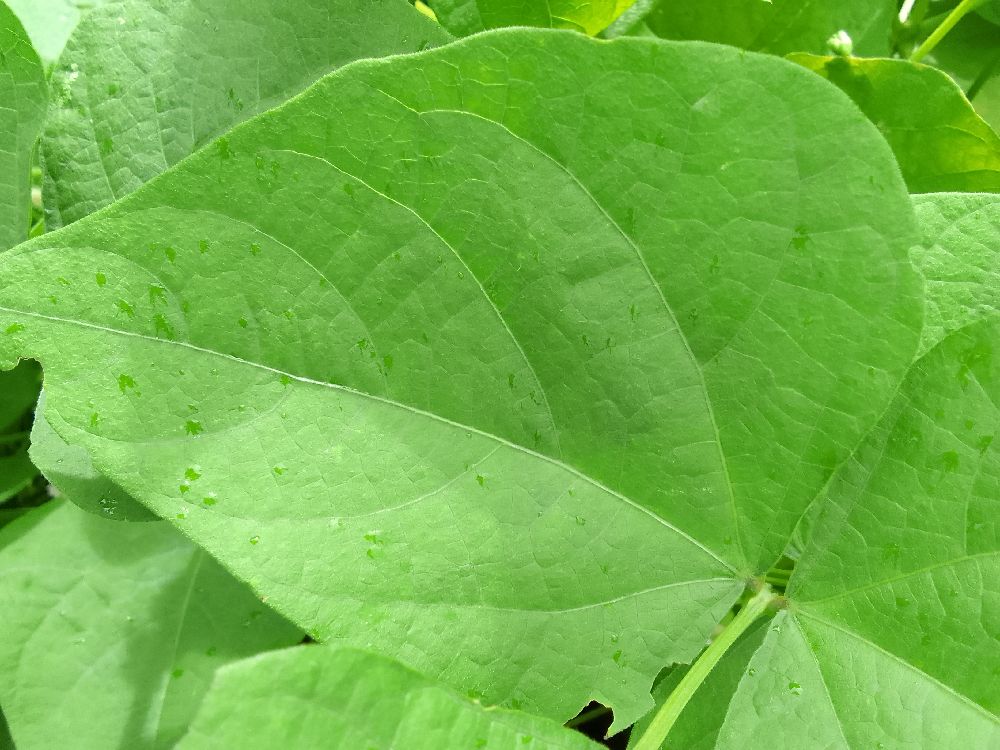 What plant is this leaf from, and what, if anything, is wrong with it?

common bean, healthy
